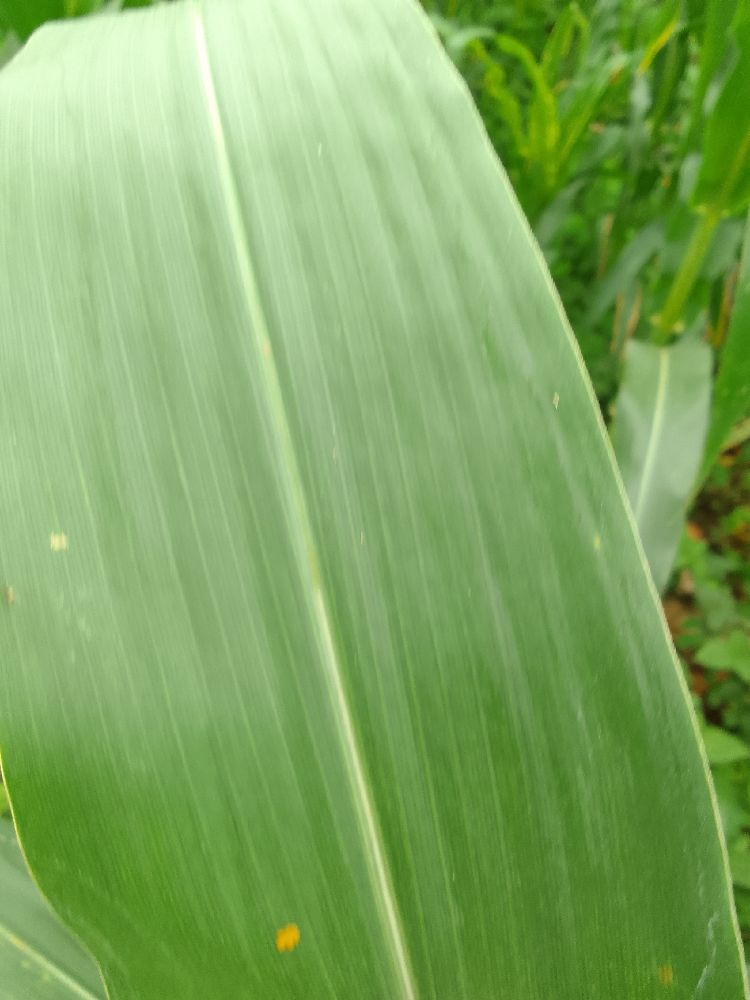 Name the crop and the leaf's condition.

maize, healthy
